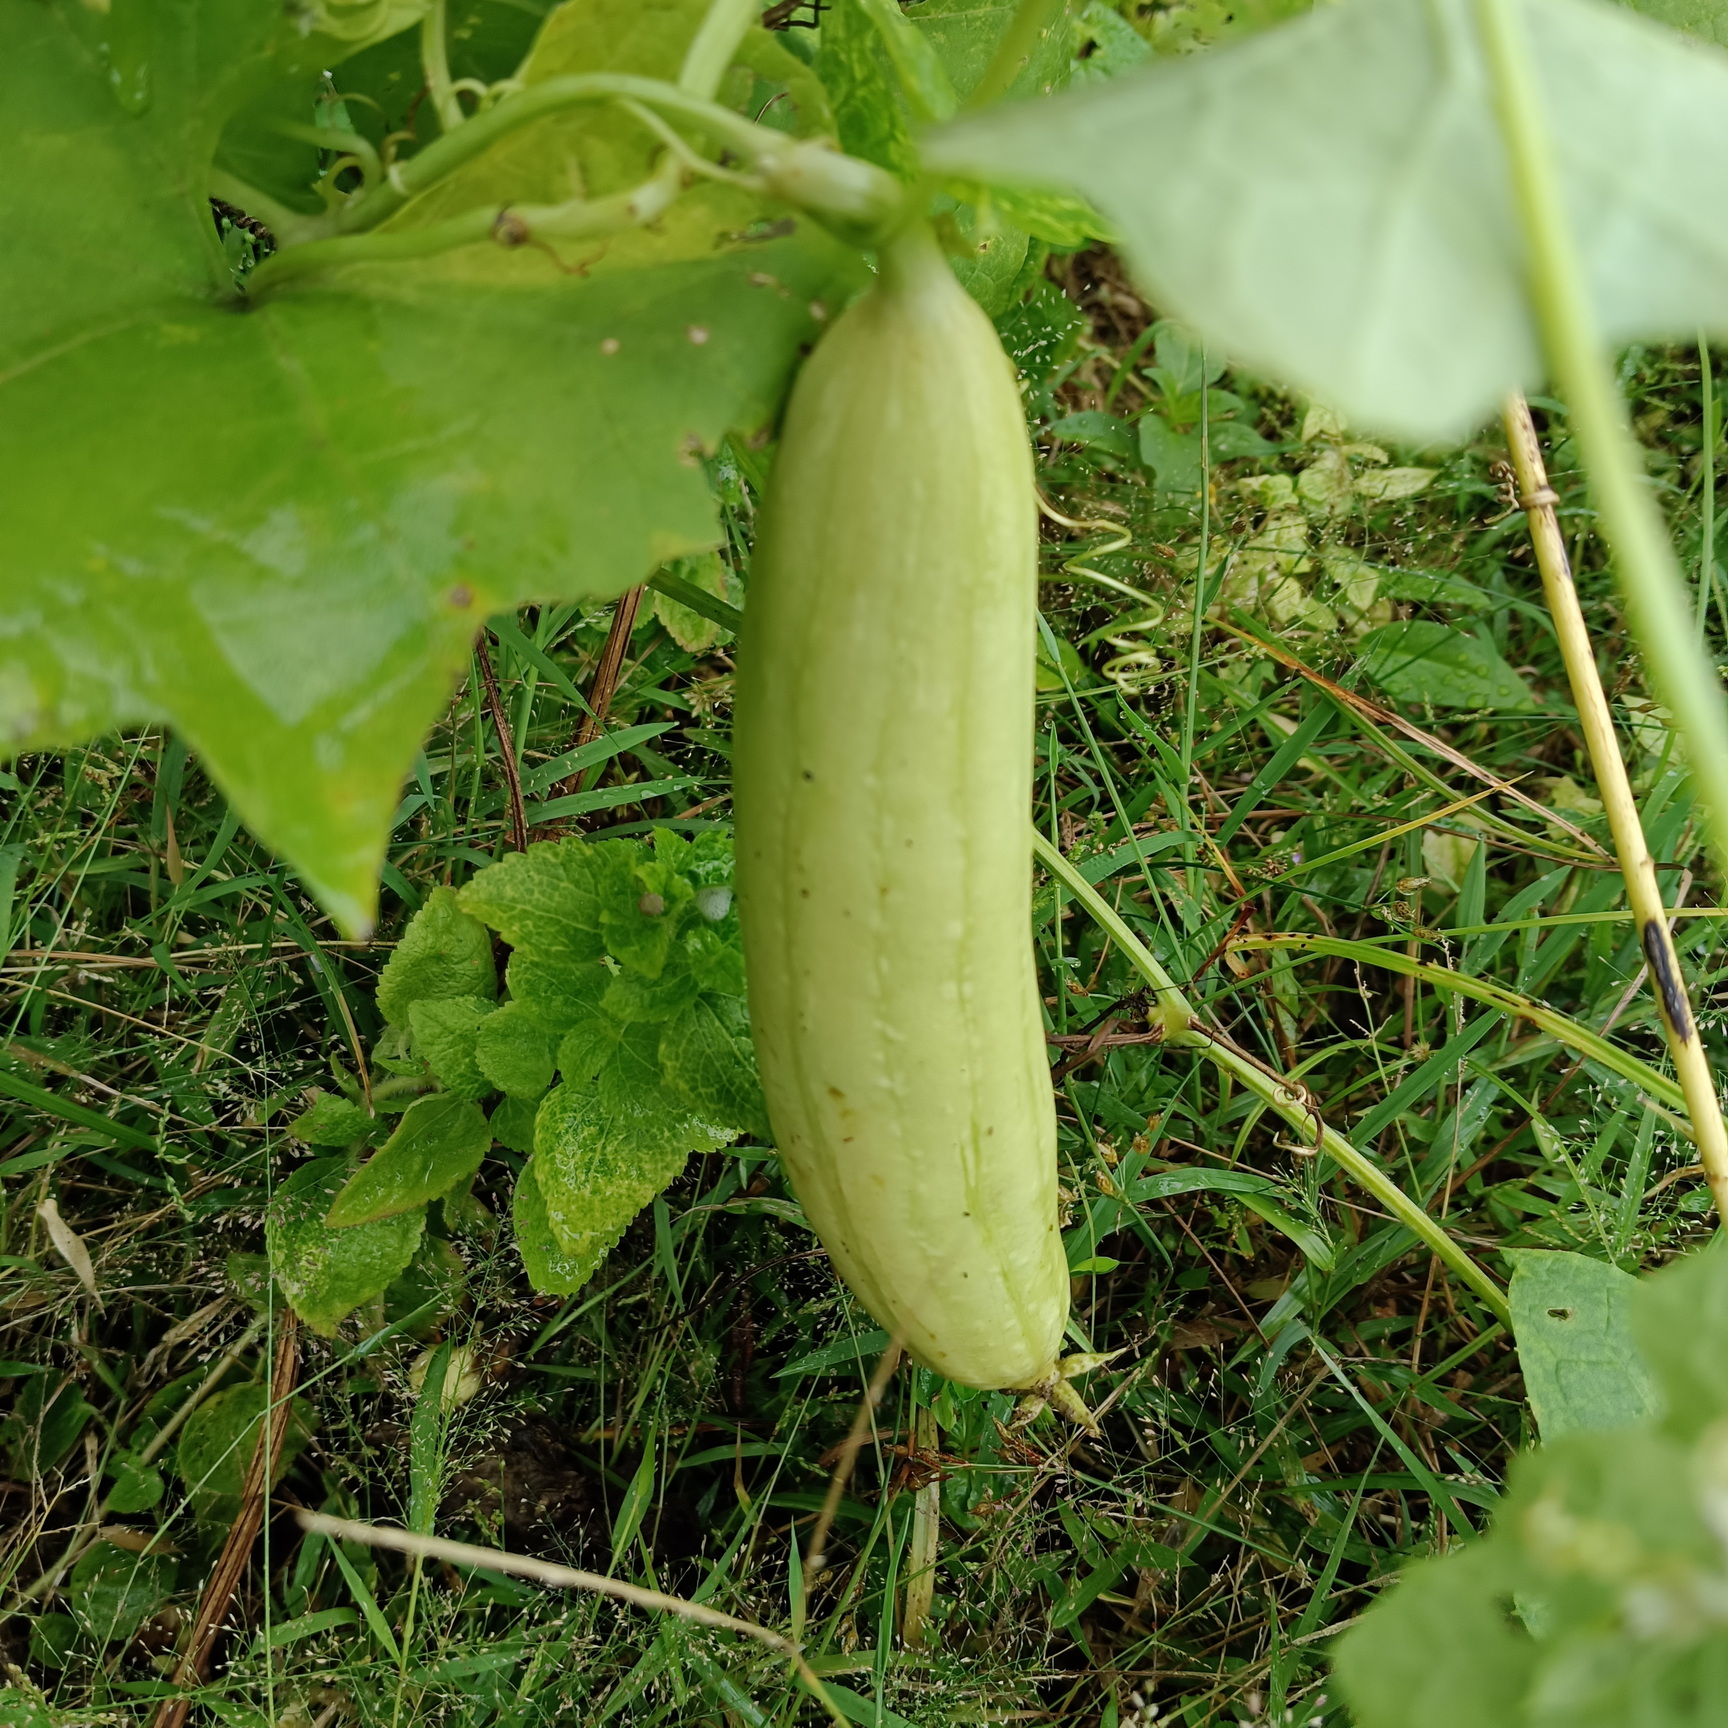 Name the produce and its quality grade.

luffa, fresh
